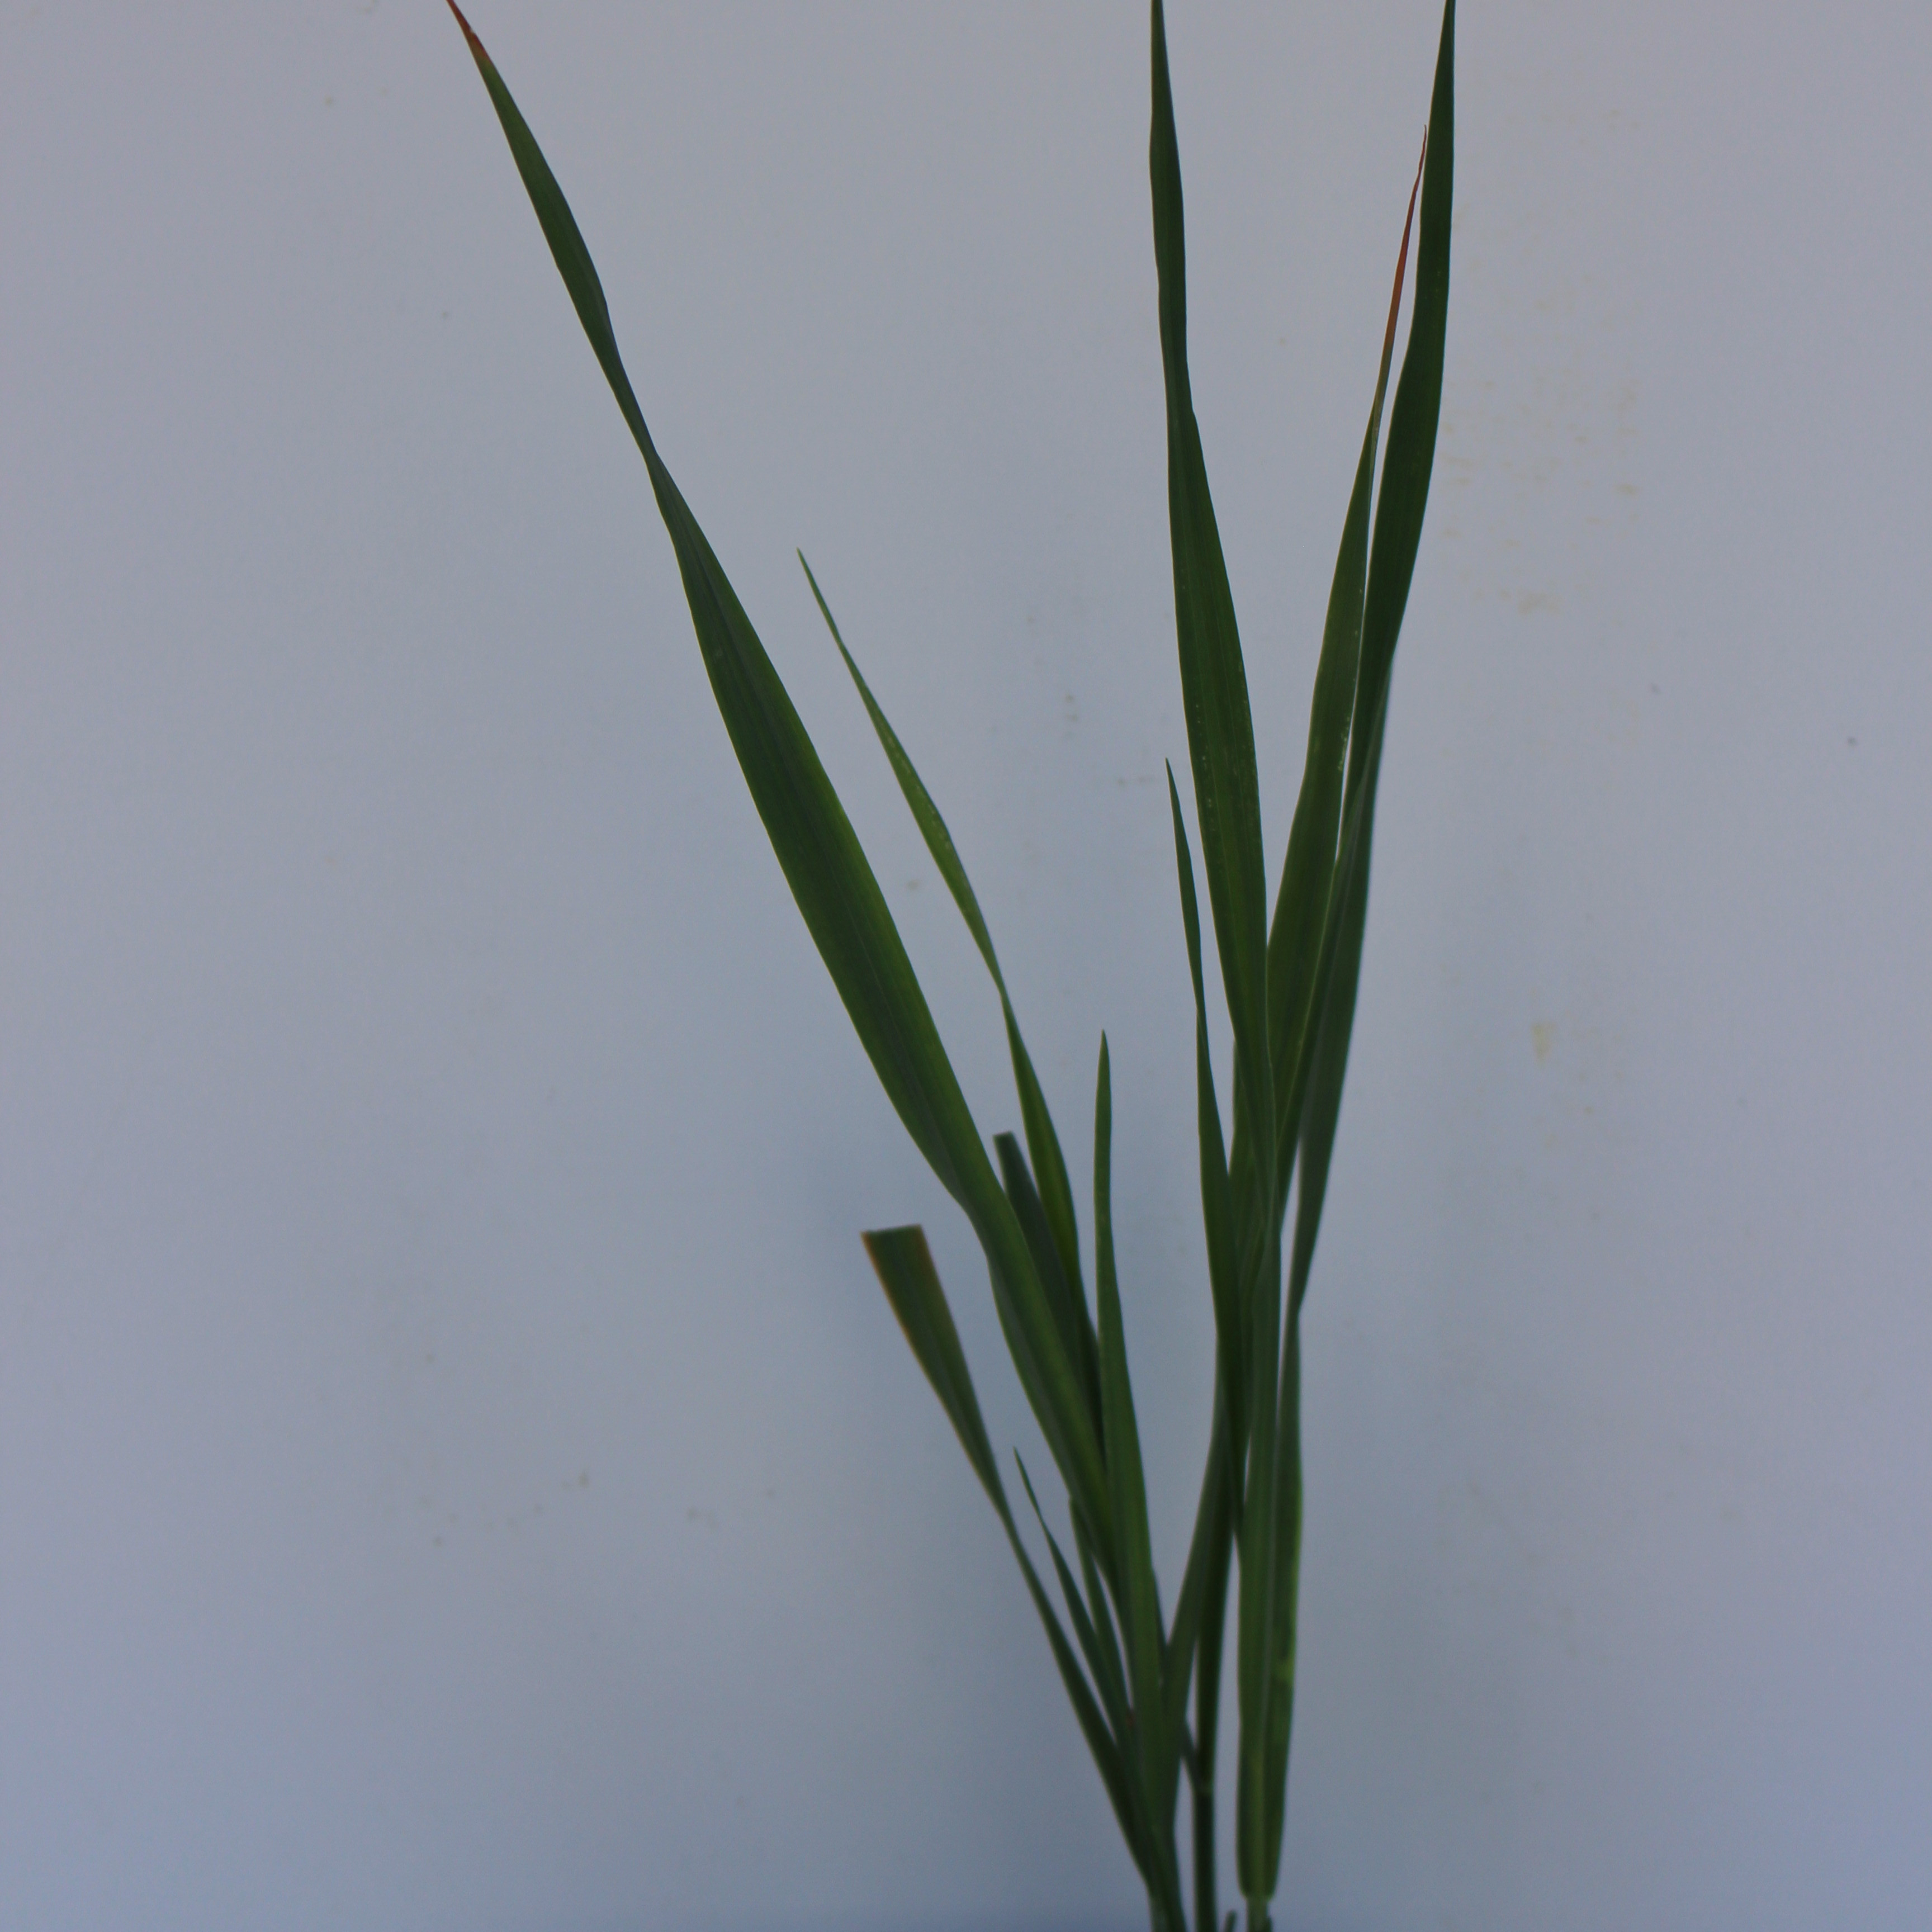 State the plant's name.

Avena sterilis
